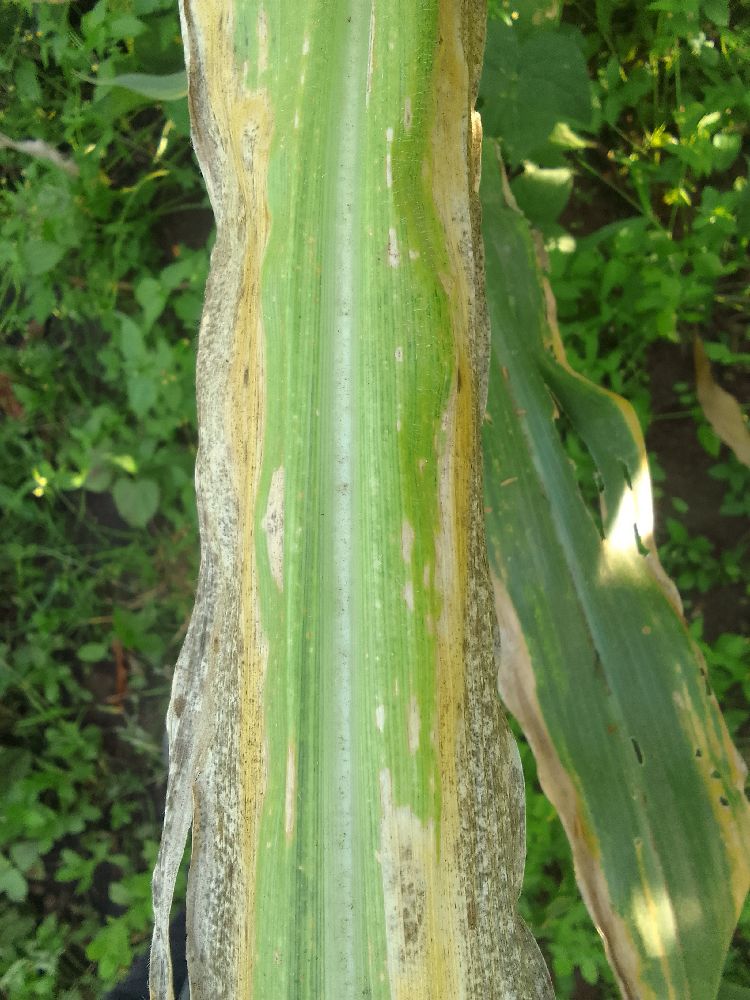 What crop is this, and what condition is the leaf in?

maize, maize lethal necrosis
